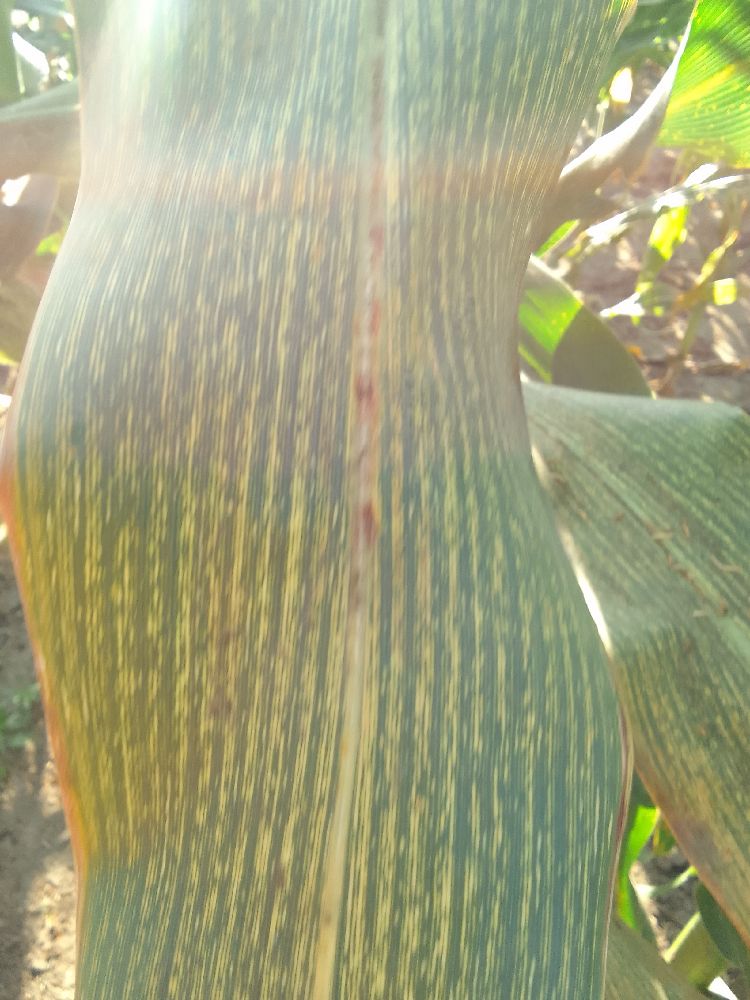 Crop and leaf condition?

maize, maize streak virus
